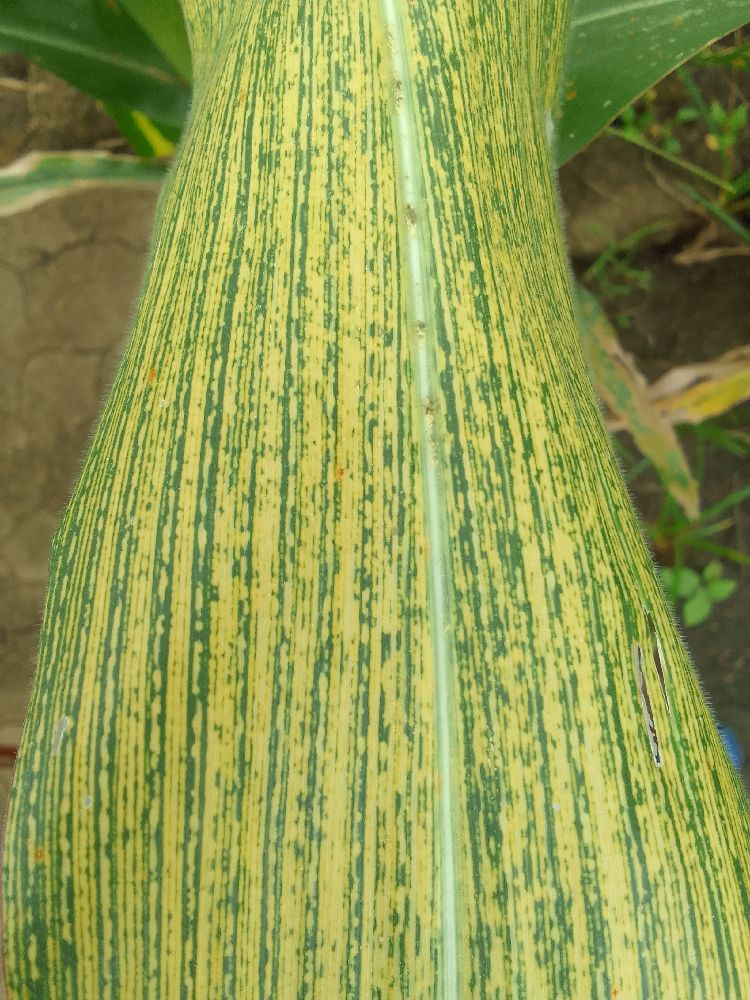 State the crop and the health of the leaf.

maize, maize streak virus
